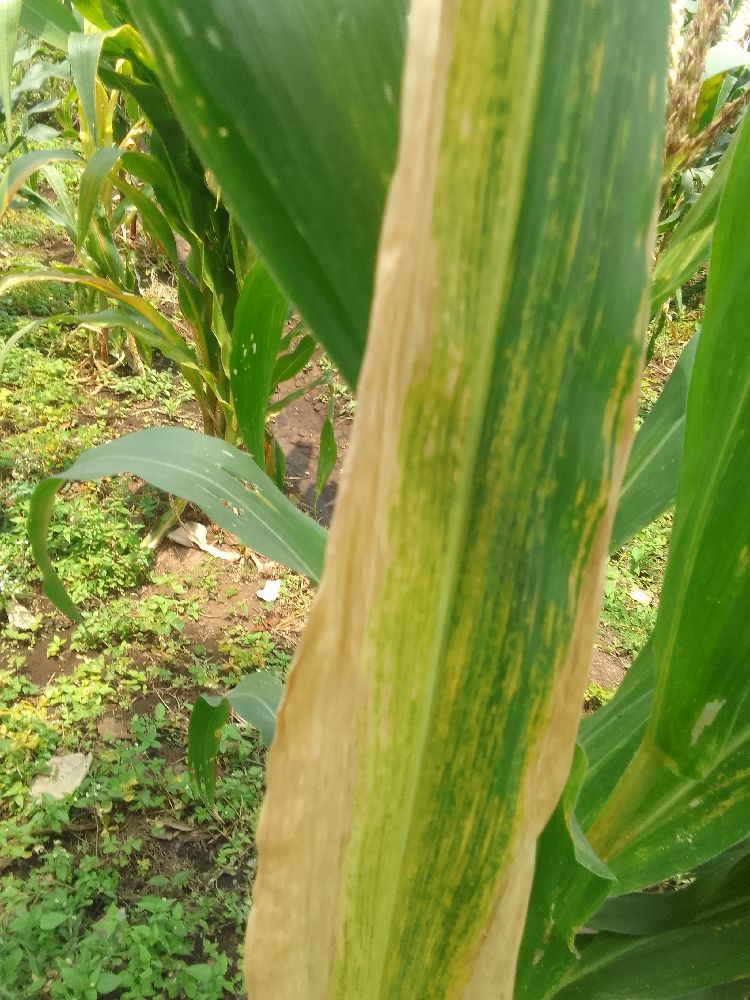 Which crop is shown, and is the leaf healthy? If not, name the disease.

maize, maize lethal necrosis
